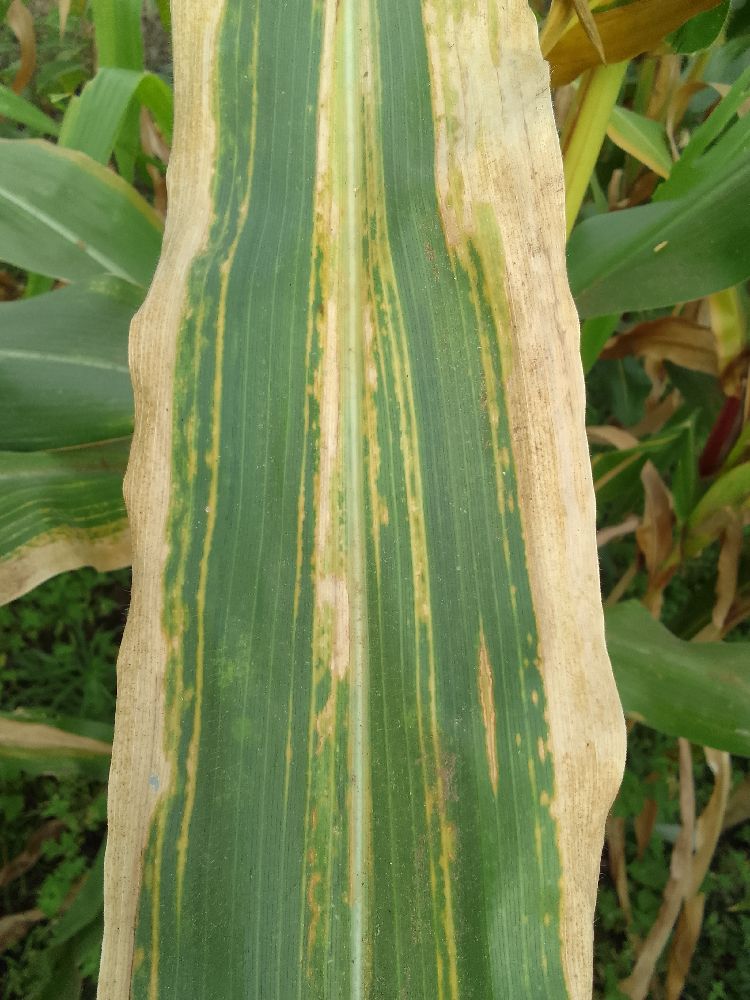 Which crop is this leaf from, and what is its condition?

maize, maize lethal necrosis
